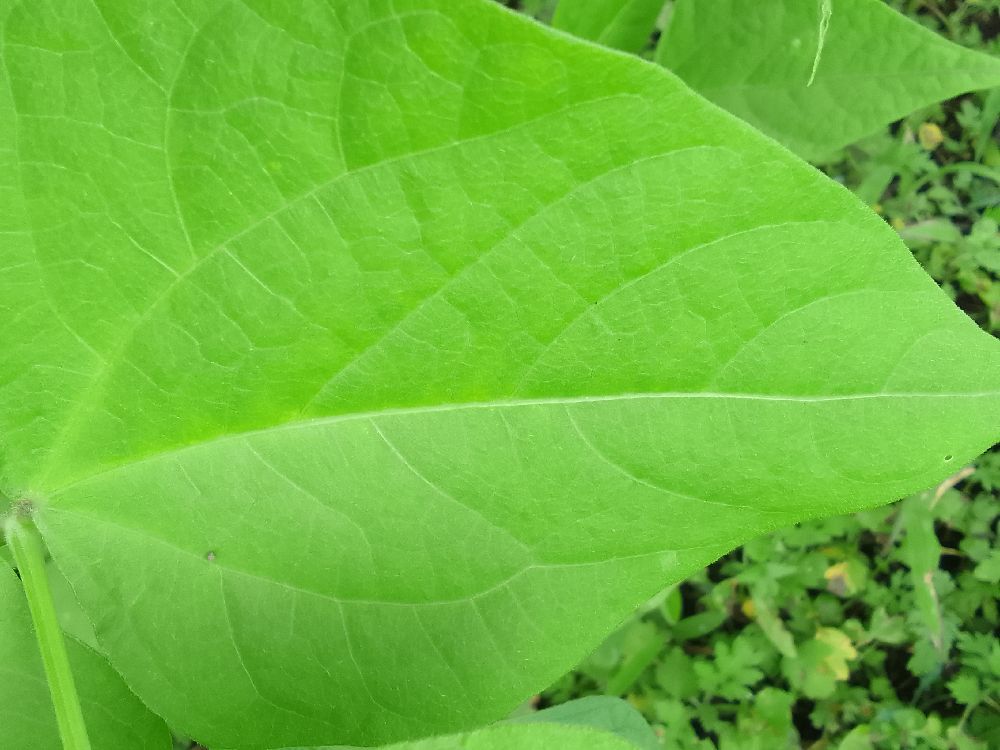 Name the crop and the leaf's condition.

common bean, healthy
